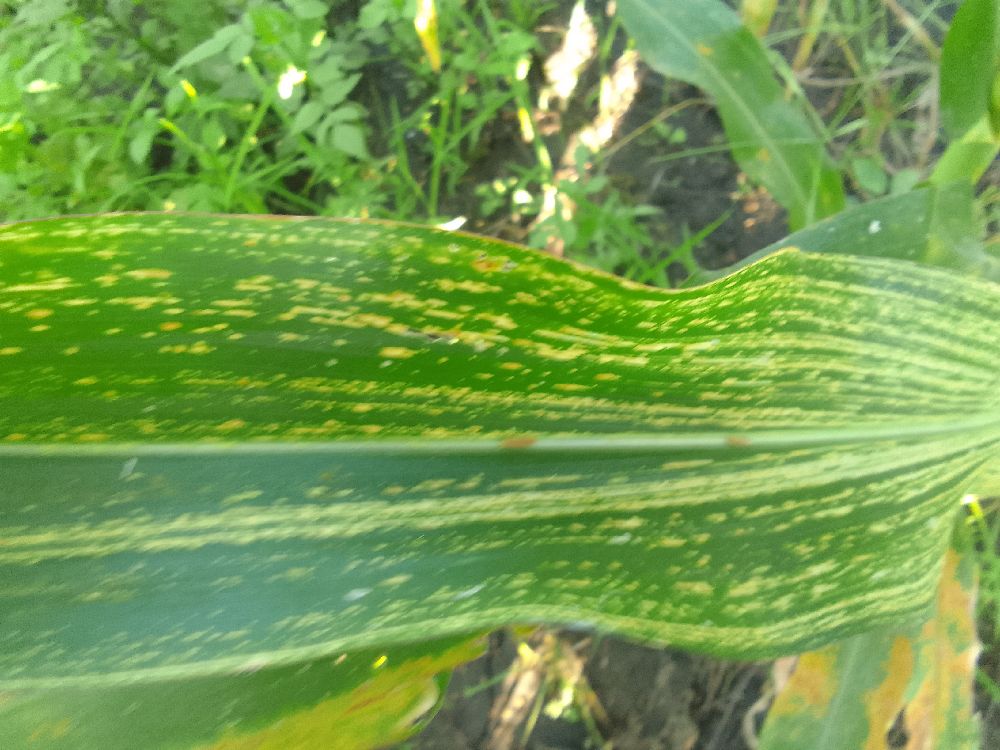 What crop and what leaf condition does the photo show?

maize, maize streak virus
